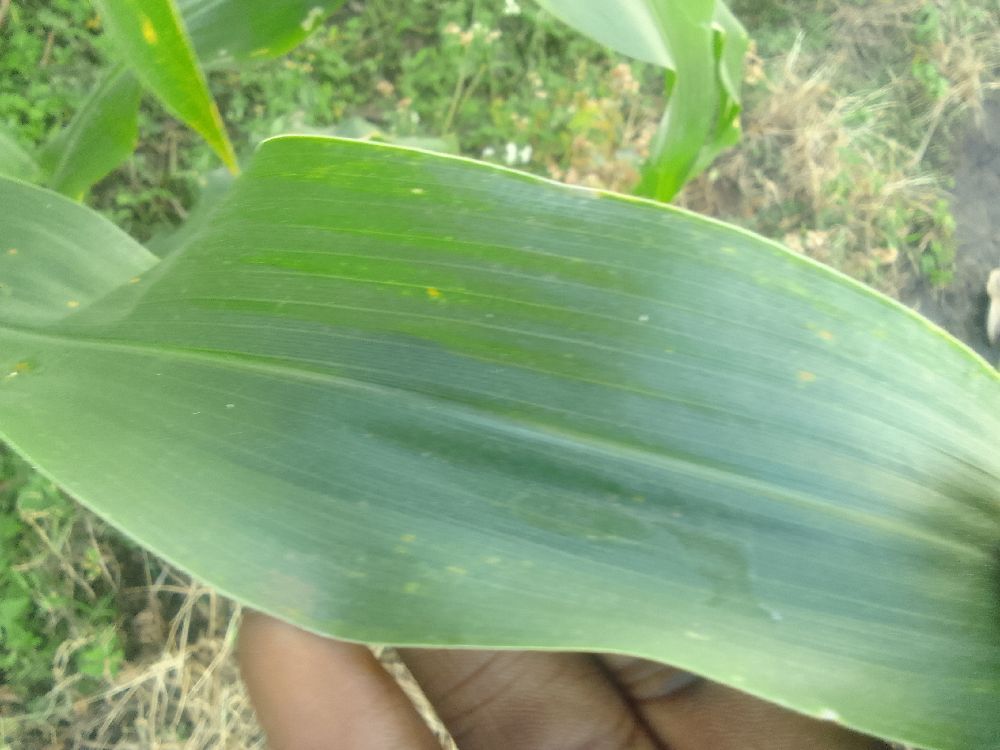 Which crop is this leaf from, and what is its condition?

maize, healthy
